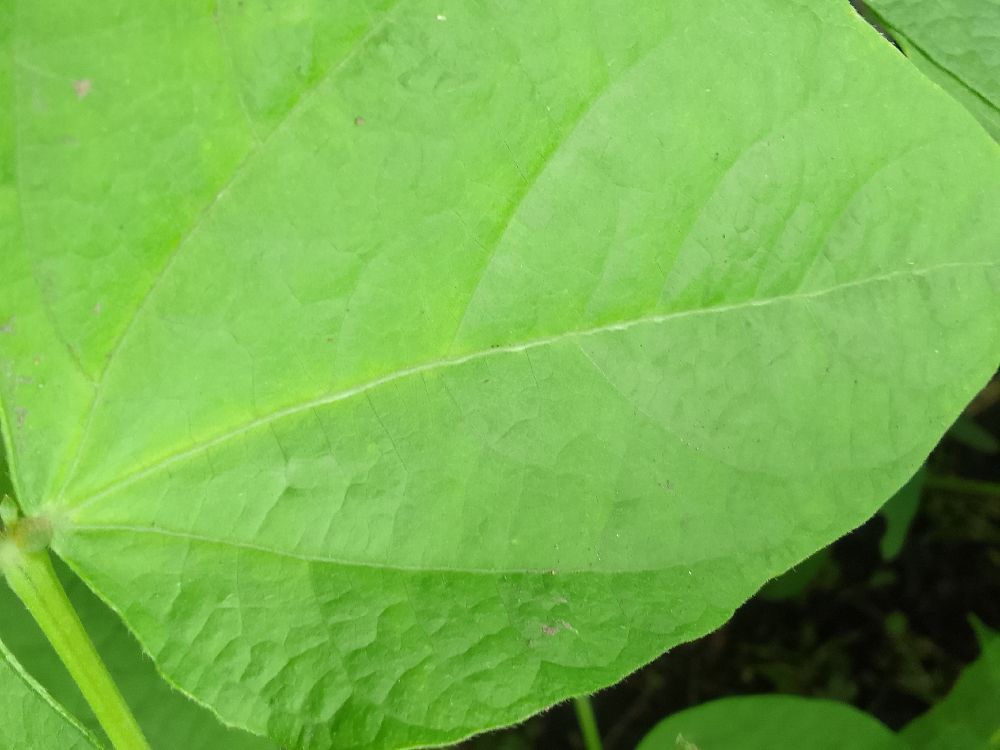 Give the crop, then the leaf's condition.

common bean, healthy
